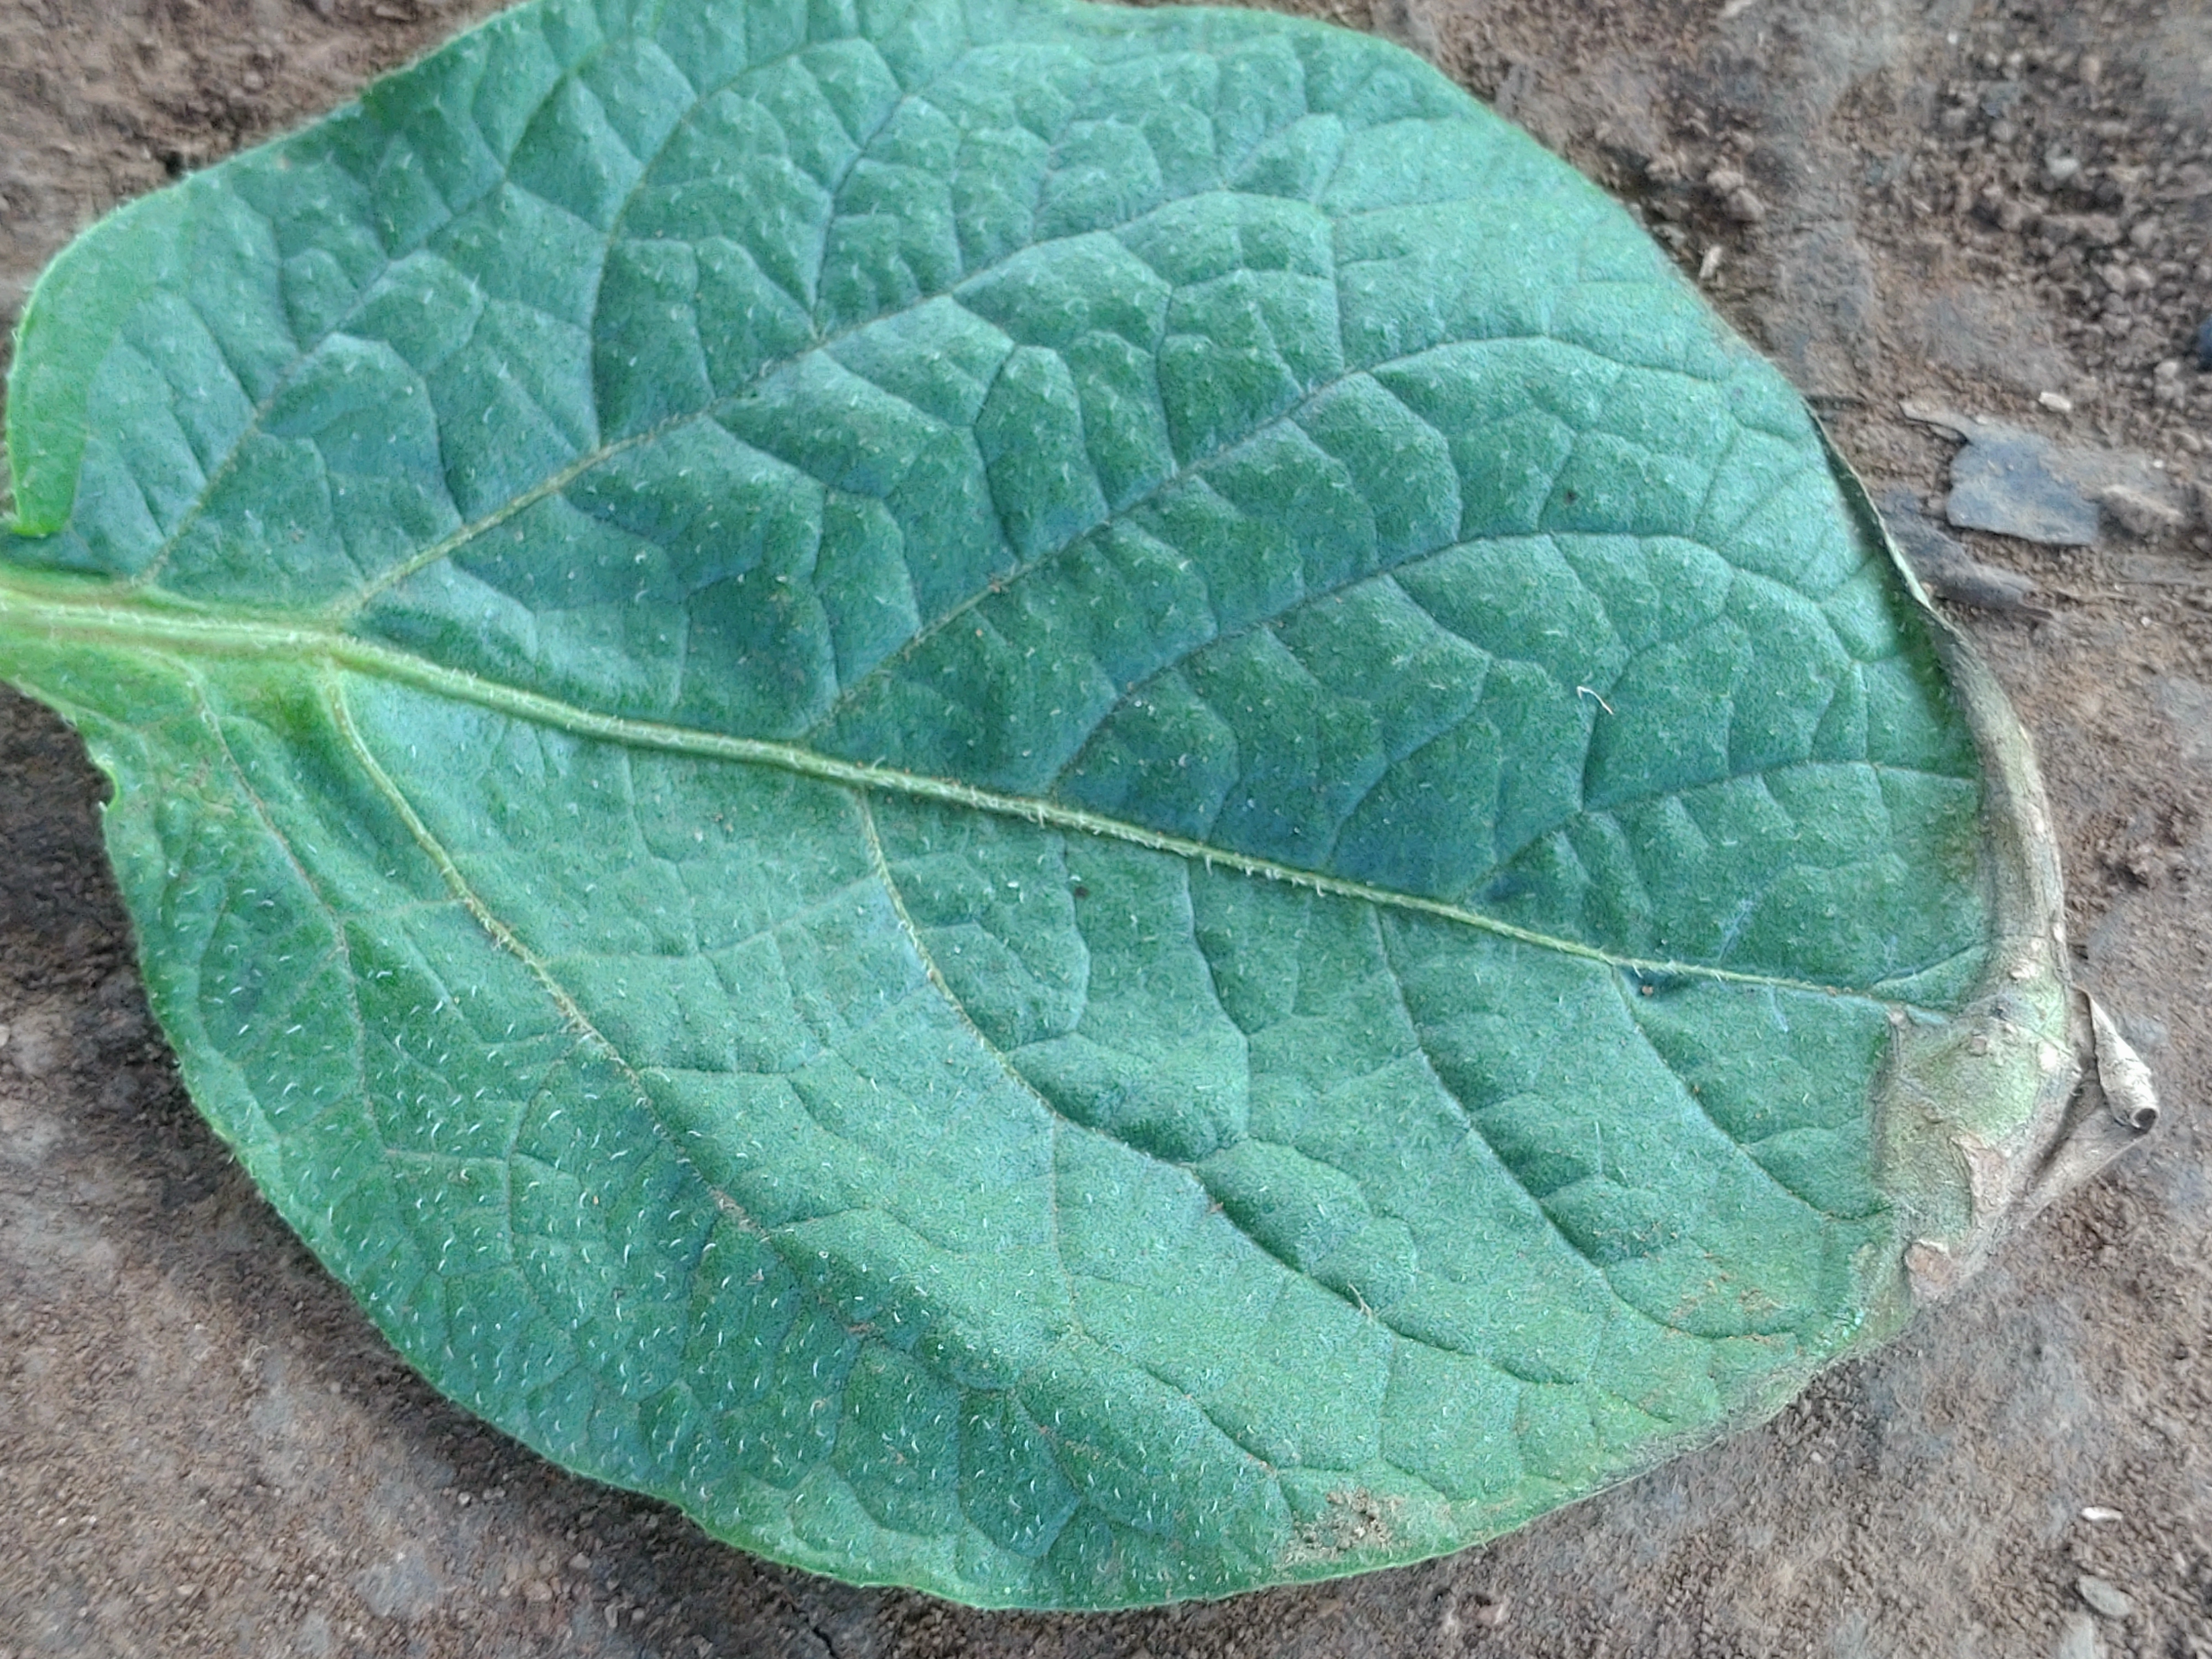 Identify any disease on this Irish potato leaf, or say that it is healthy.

early blight
